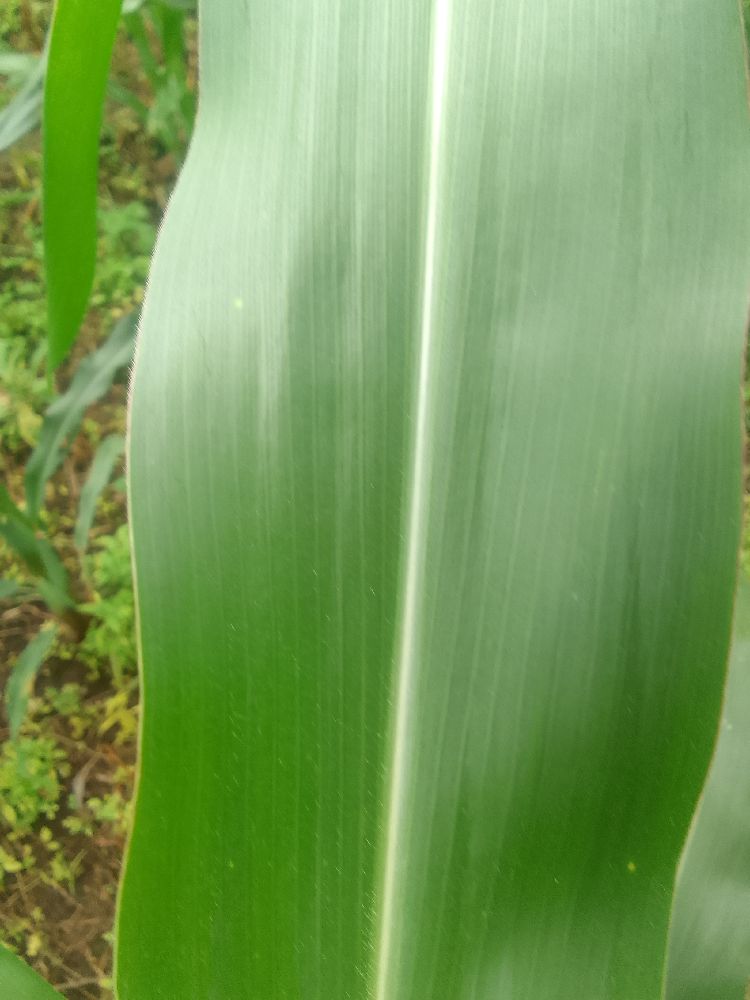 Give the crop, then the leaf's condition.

maize, healthy
